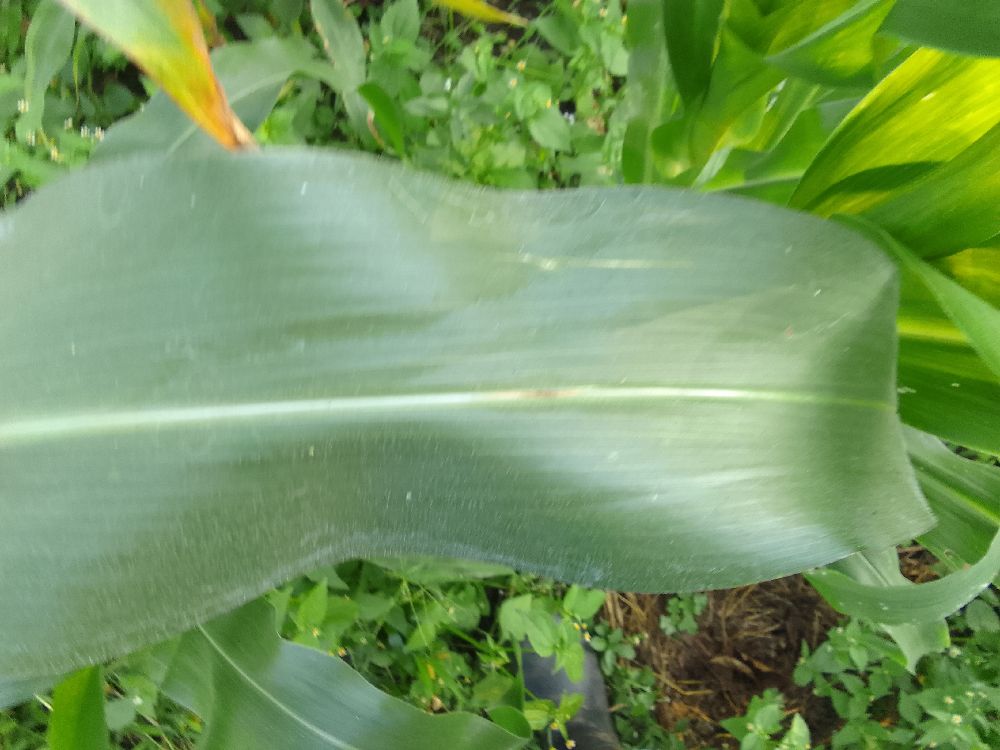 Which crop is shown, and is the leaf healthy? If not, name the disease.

maize, healthy
